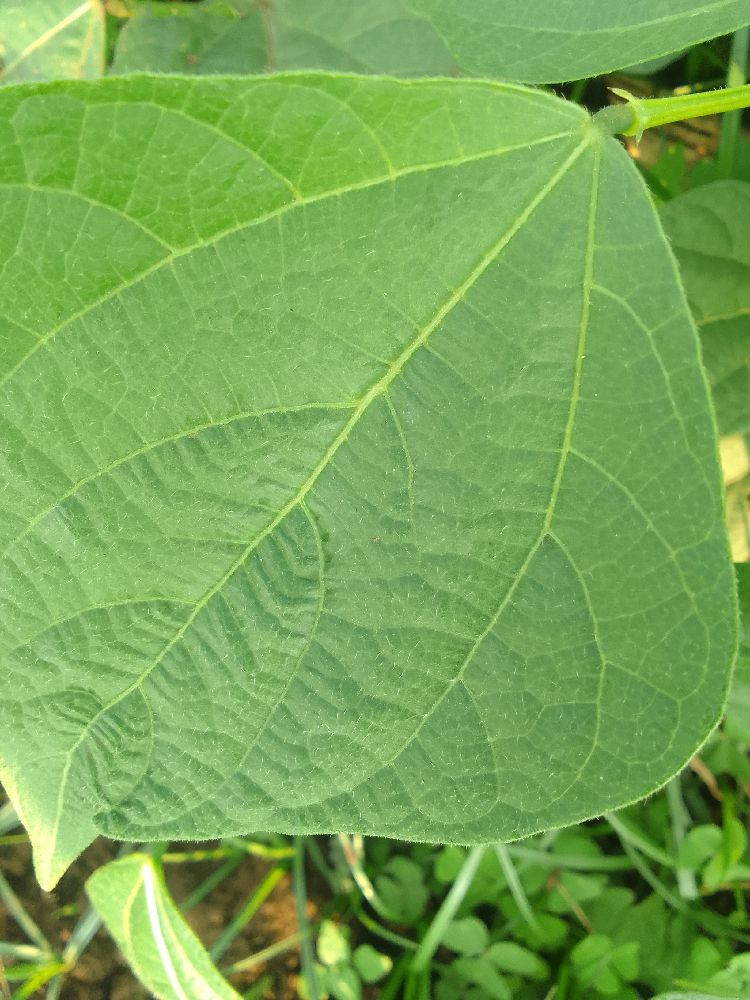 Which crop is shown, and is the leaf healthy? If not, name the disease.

common bean, healthy
